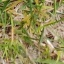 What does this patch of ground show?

grass
